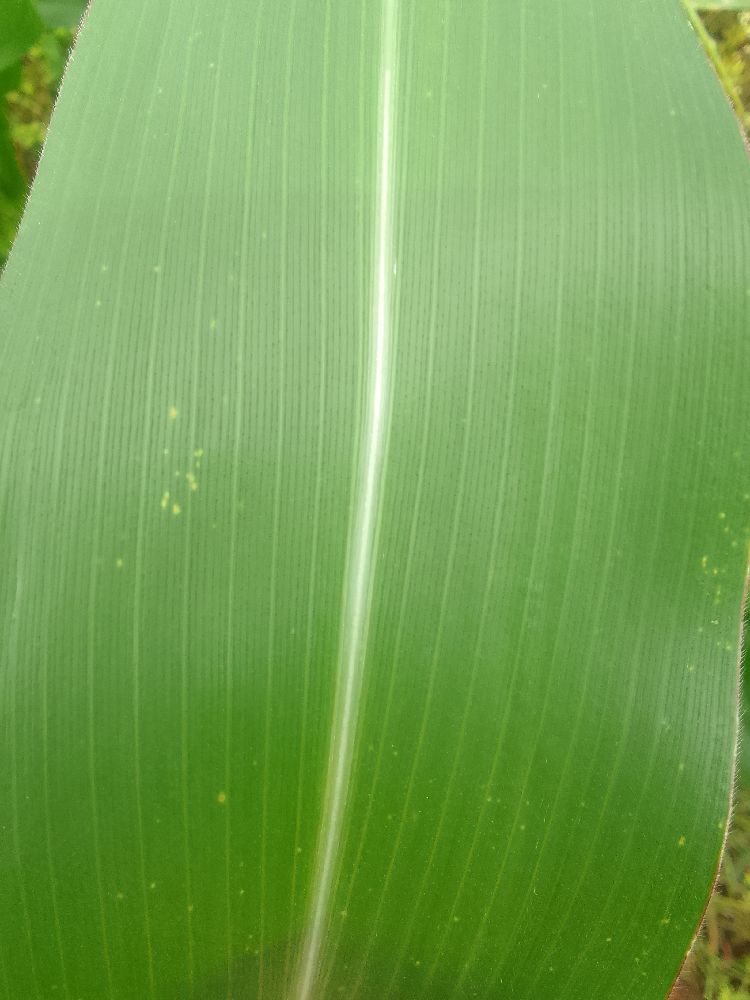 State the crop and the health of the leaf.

maize, healthy
